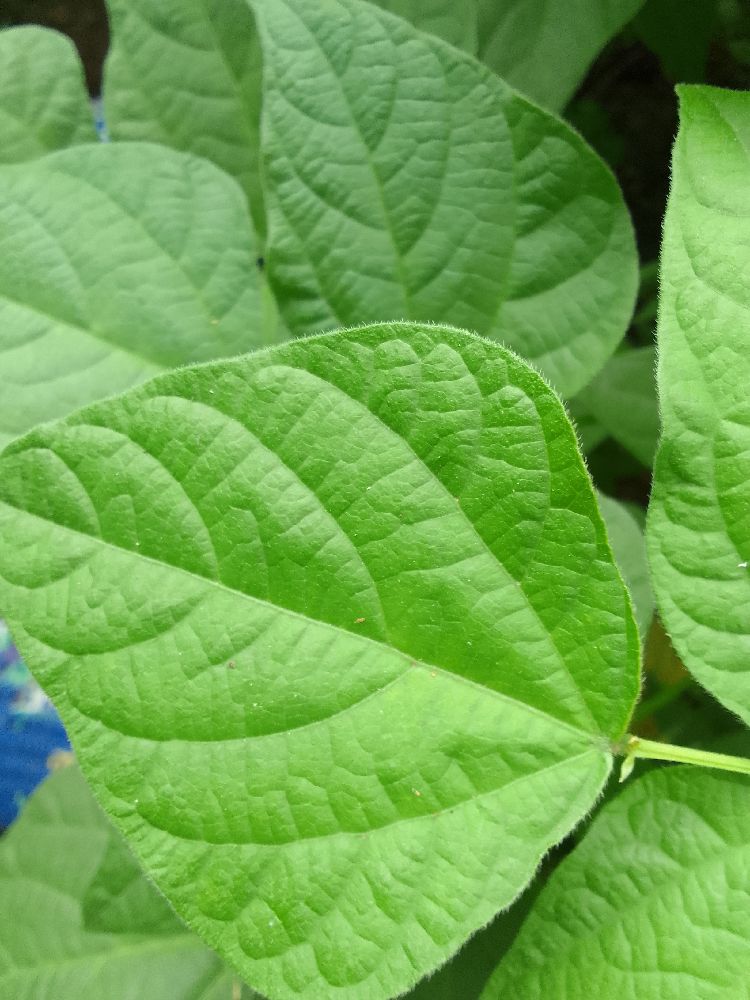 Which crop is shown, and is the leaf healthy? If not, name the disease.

common bean, healthy
